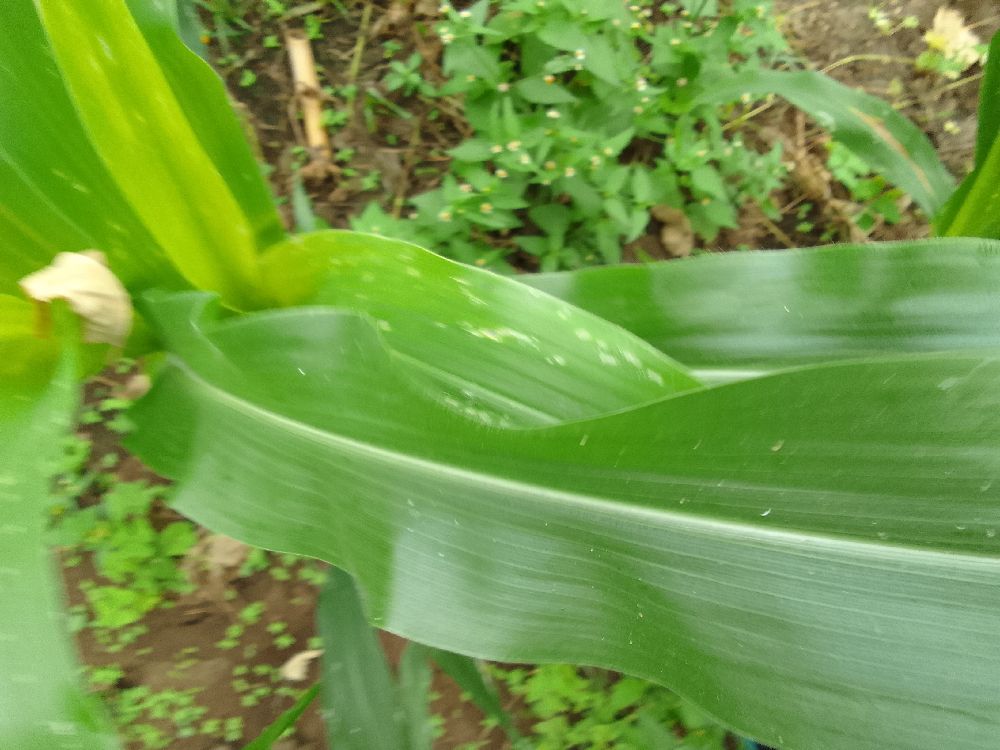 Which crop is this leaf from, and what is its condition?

maize, healthy
